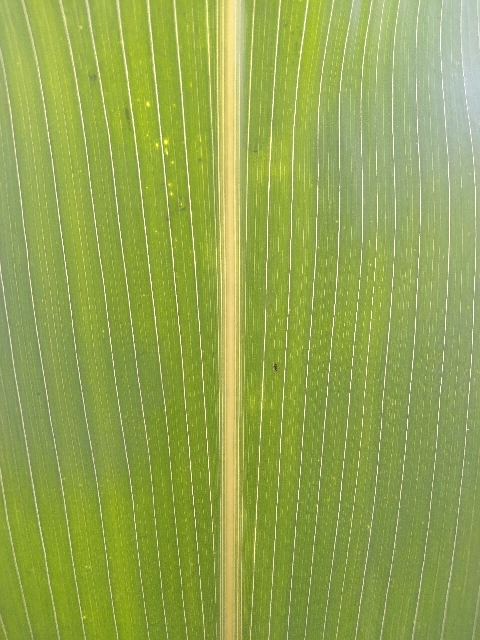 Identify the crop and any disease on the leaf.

maize, healthy
